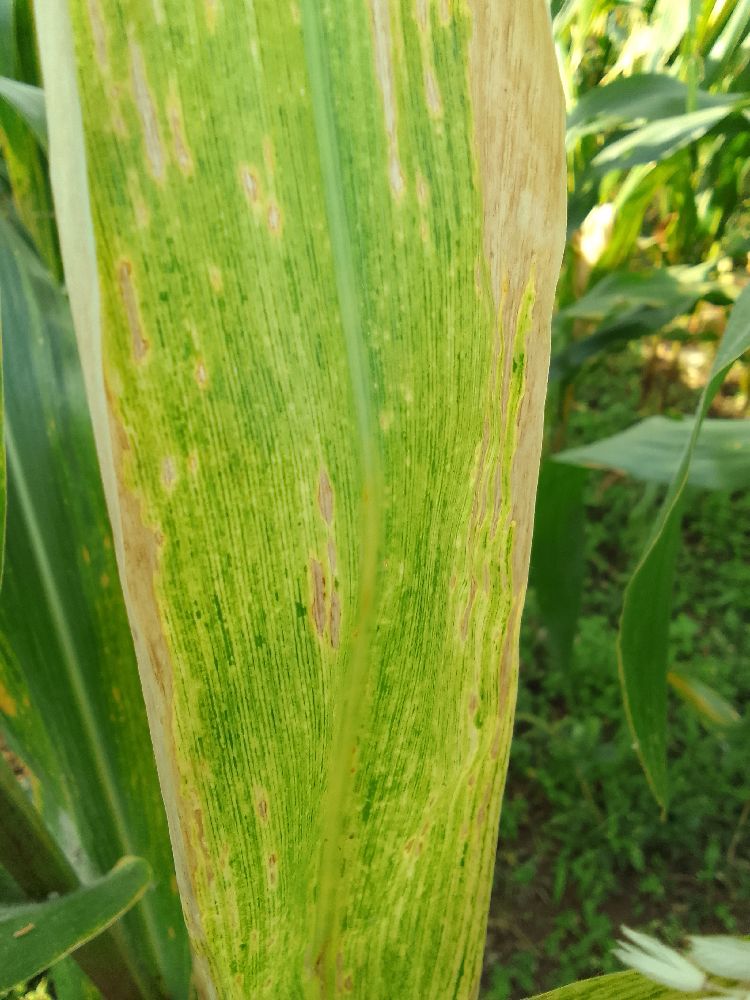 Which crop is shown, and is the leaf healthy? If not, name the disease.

maize, maize lethal necrosis
